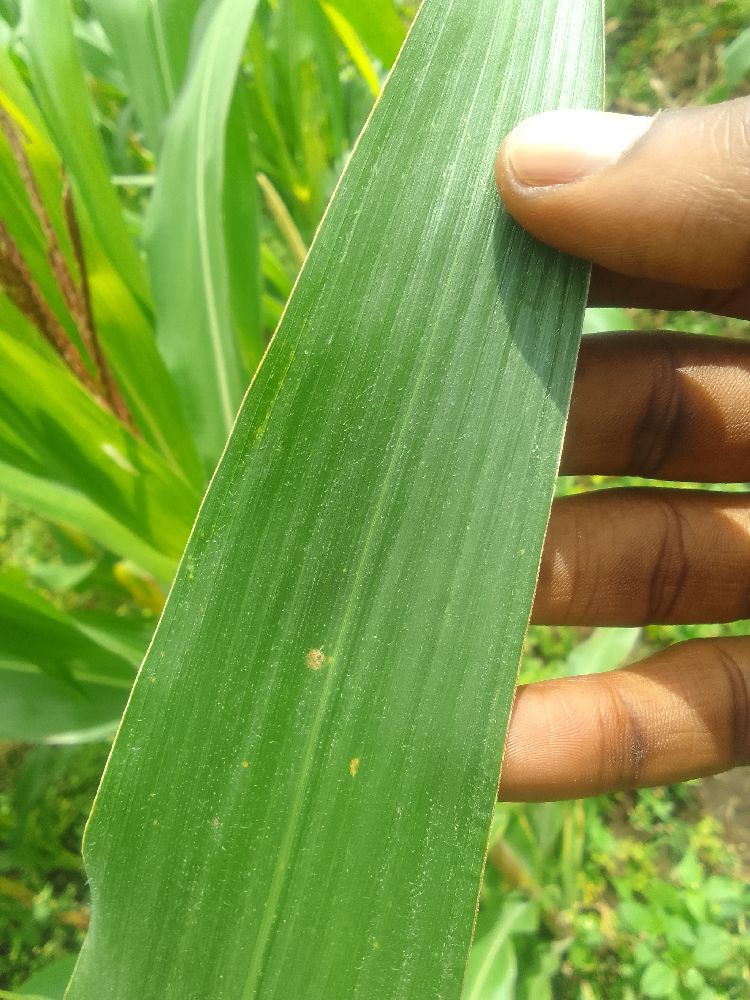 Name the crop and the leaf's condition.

maize, healthy
